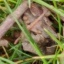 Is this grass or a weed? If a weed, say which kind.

grass
